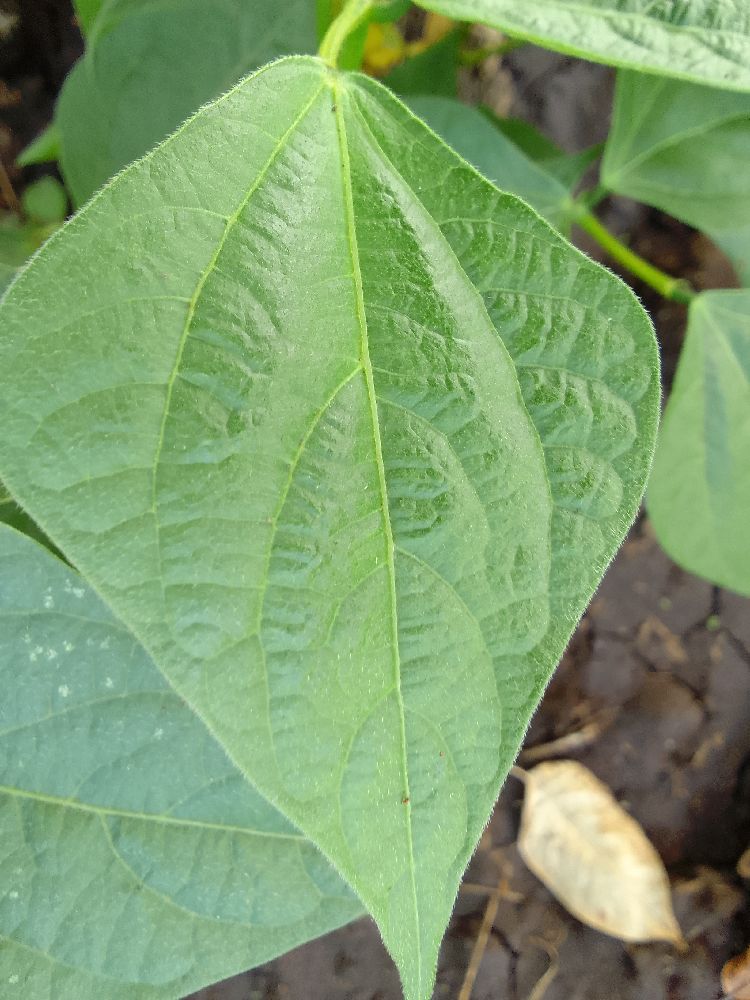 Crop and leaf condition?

common bean, healthy
